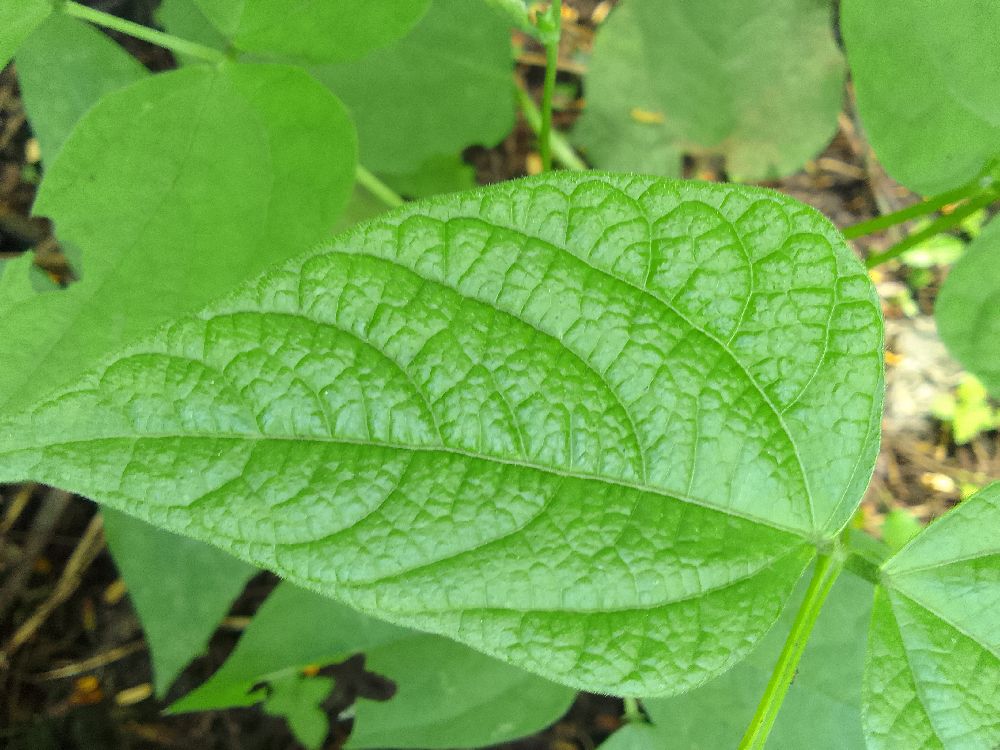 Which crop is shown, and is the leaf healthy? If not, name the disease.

common bean, healthy
